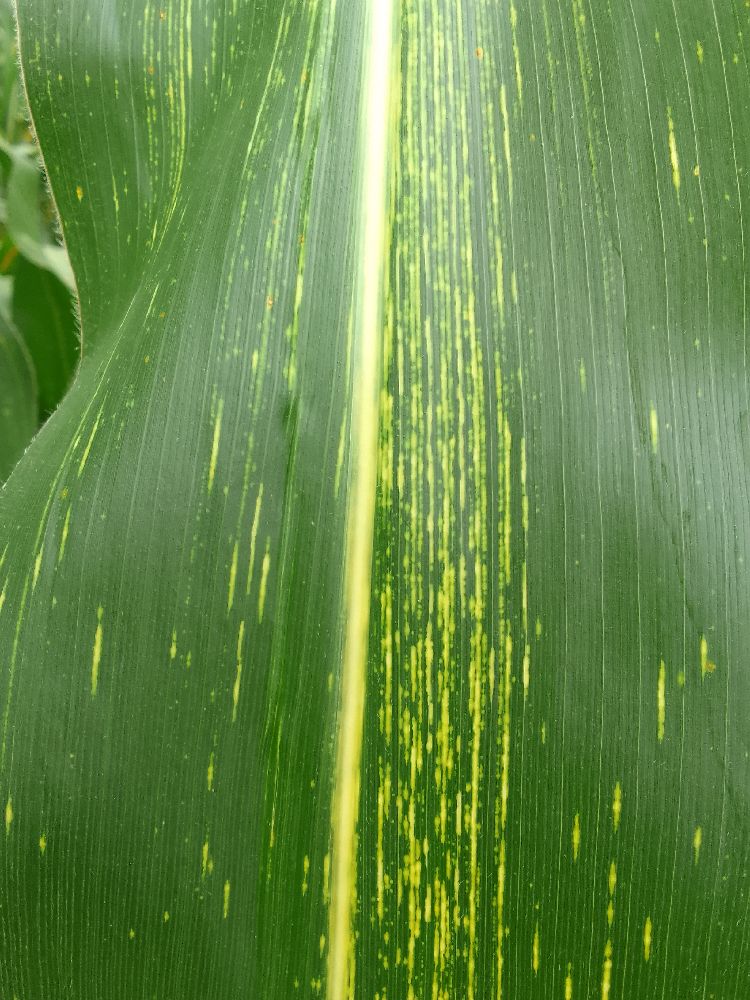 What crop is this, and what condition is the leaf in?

maize, maize streak virus
